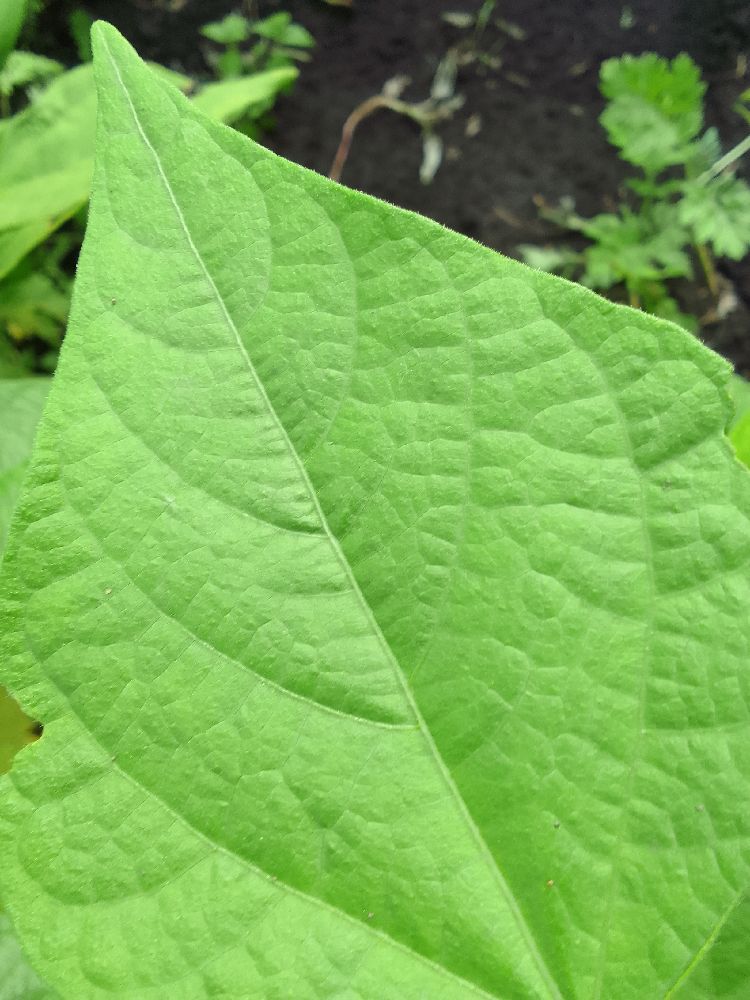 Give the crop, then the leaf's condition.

common bean, healthy
